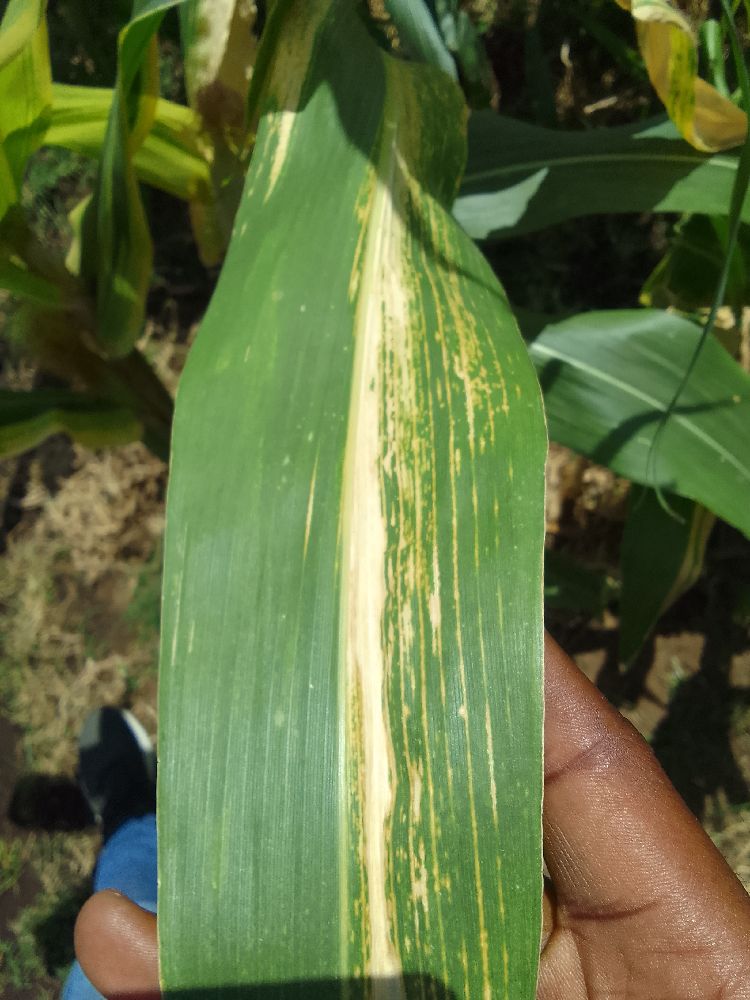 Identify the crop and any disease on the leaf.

maize, maize lethal necrosis
